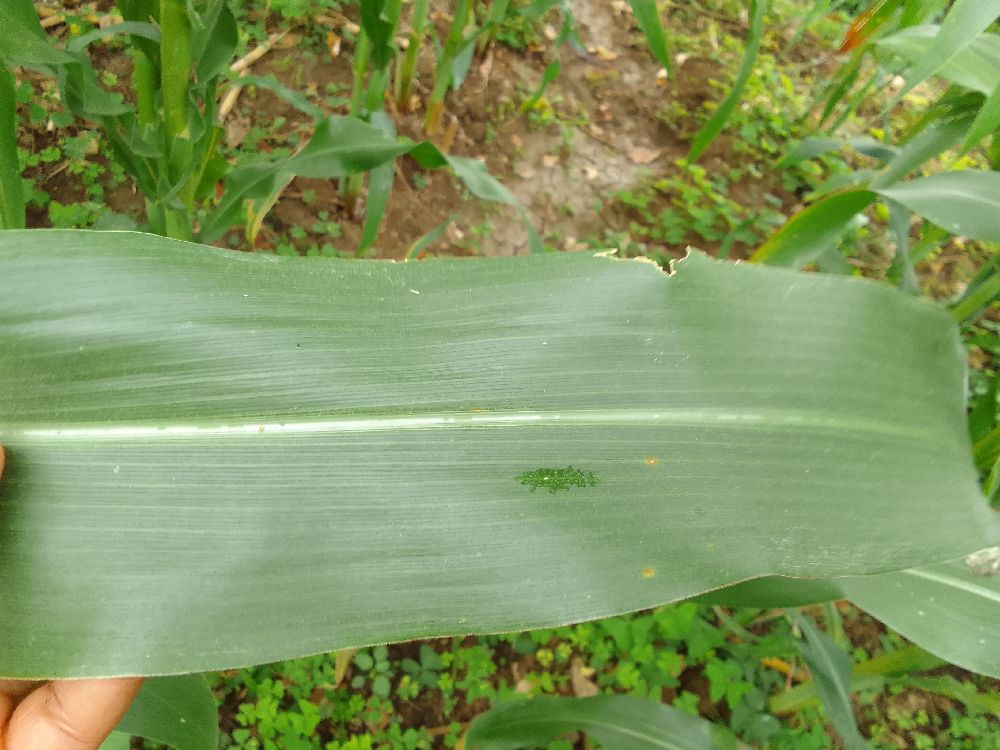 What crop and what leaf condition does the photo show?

maize, healthy
